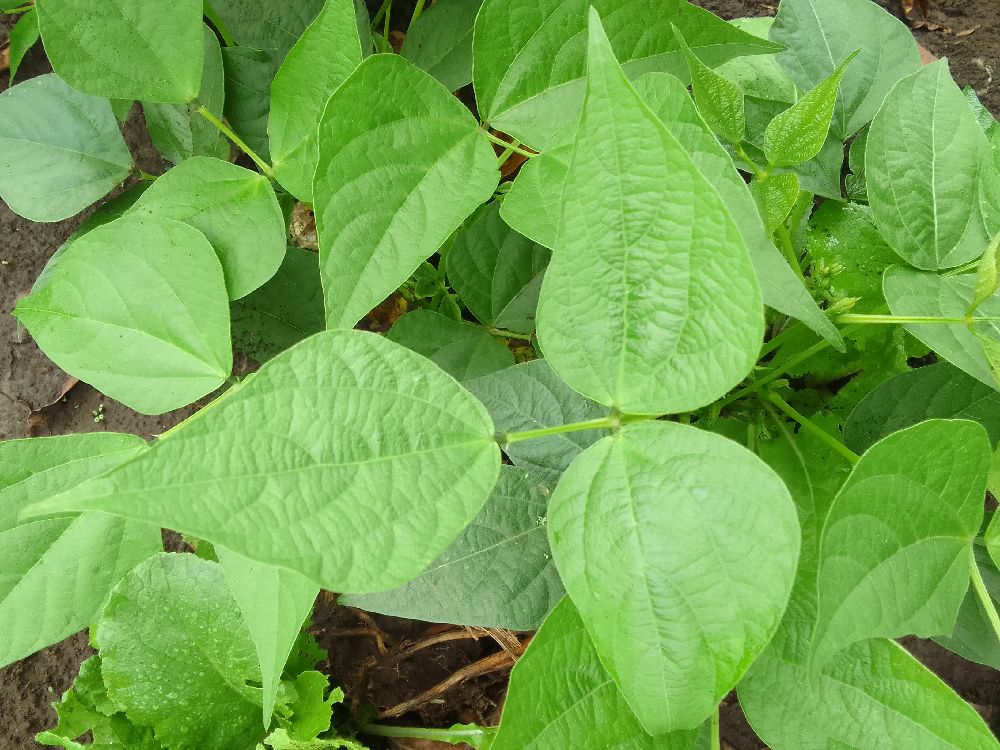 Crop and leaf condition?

common bean, healthy
